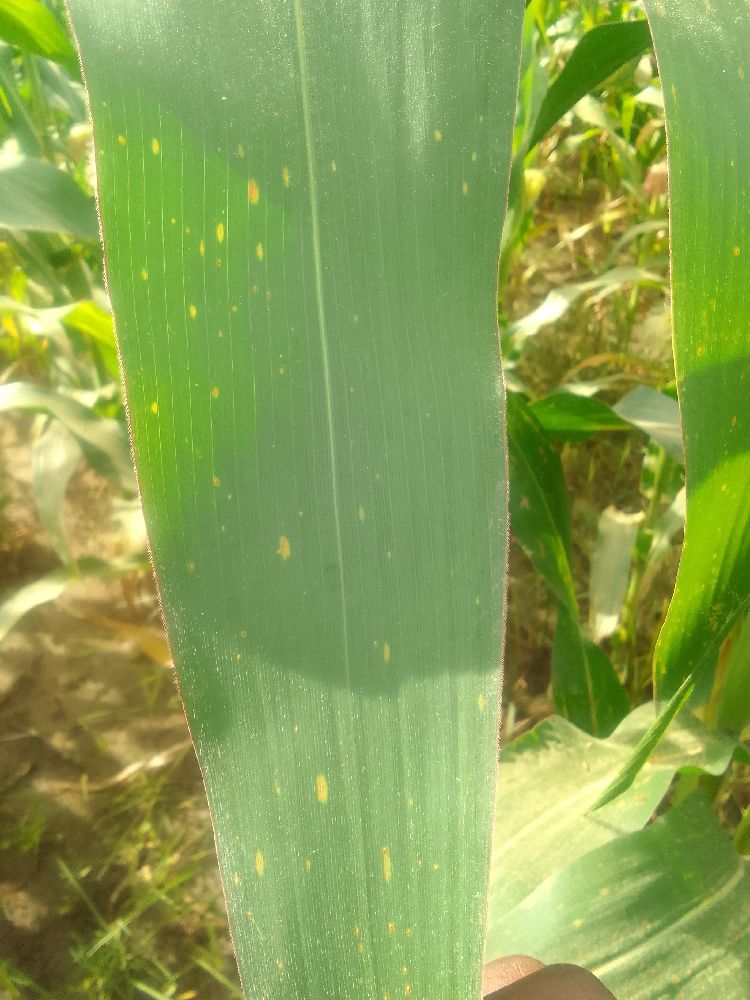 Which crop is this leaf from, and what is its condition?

maize, healthy
